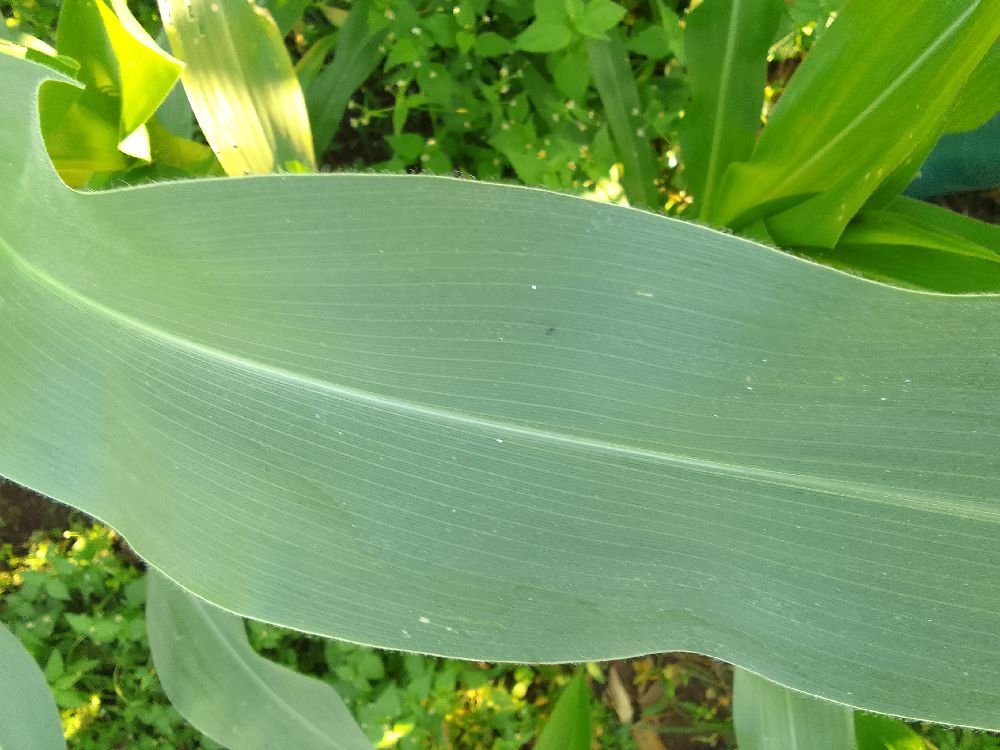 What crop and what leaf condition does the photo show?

maize, healthy
